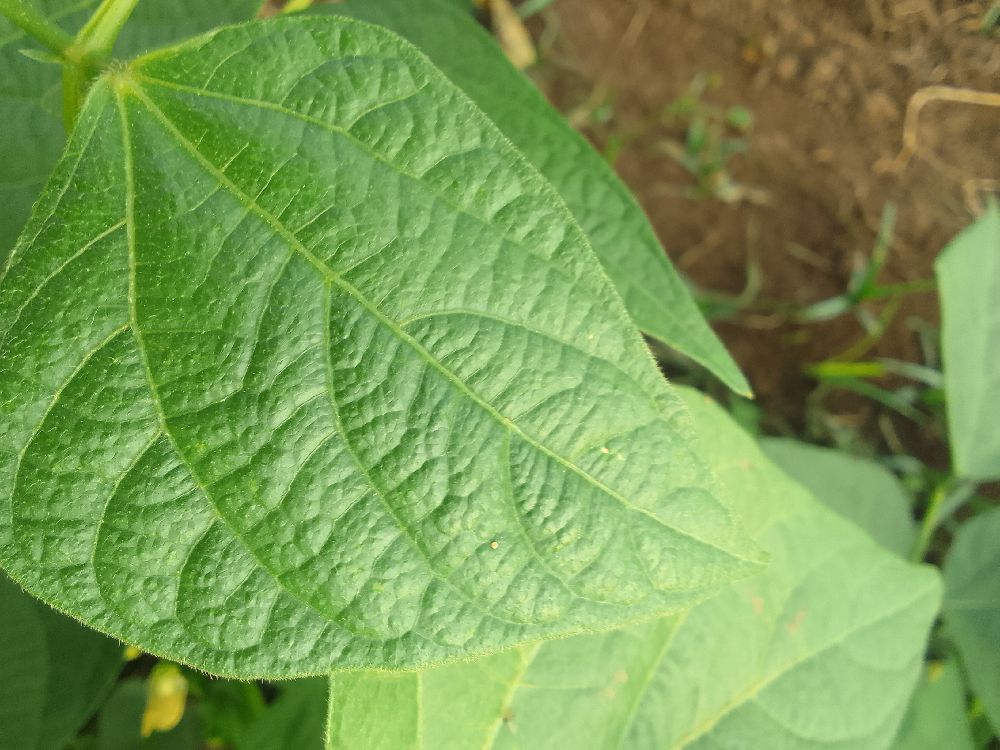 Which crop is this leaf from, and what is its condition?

common bean, healthy
